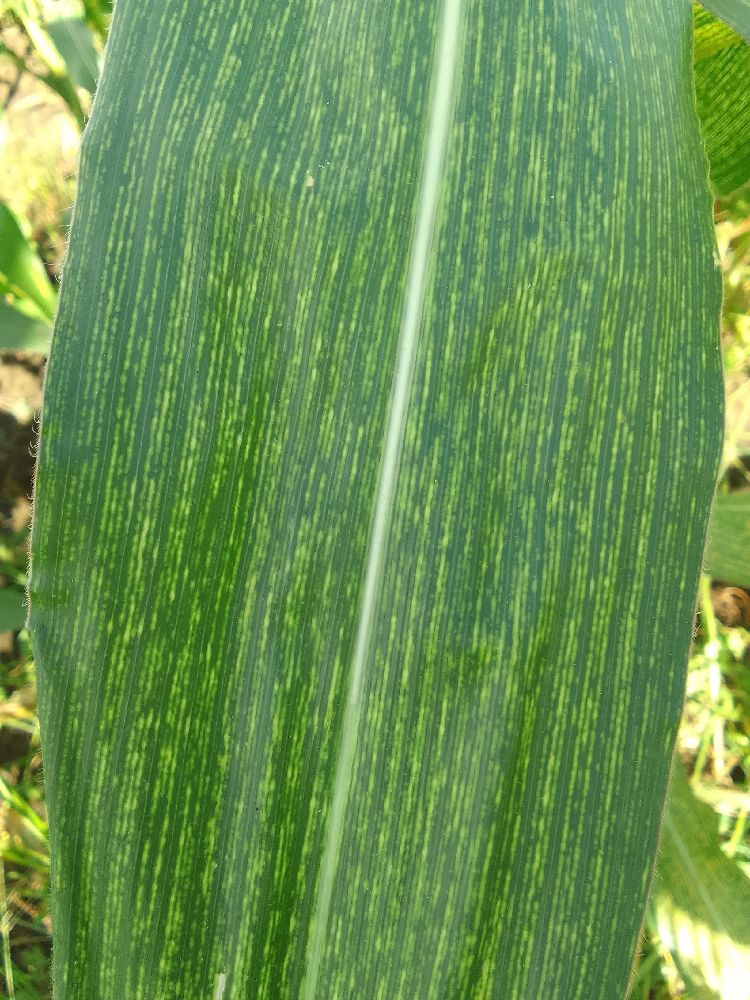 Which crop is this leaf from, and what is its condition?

maize, maize streak virus
